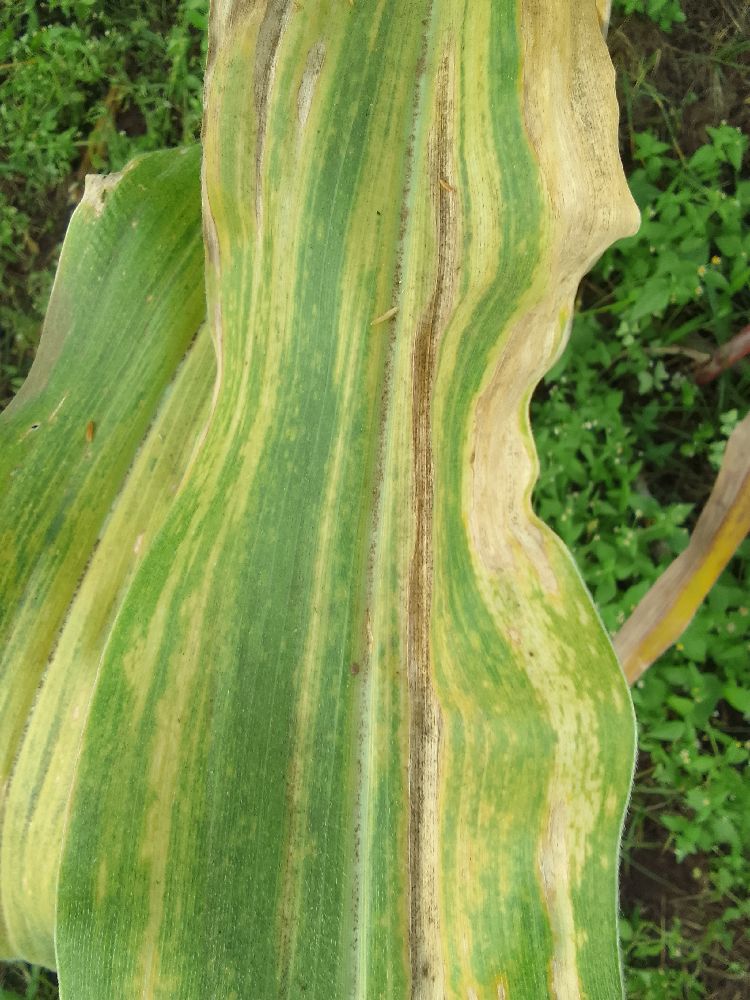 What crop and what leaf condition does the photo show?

maize, maize lethal necrosis
